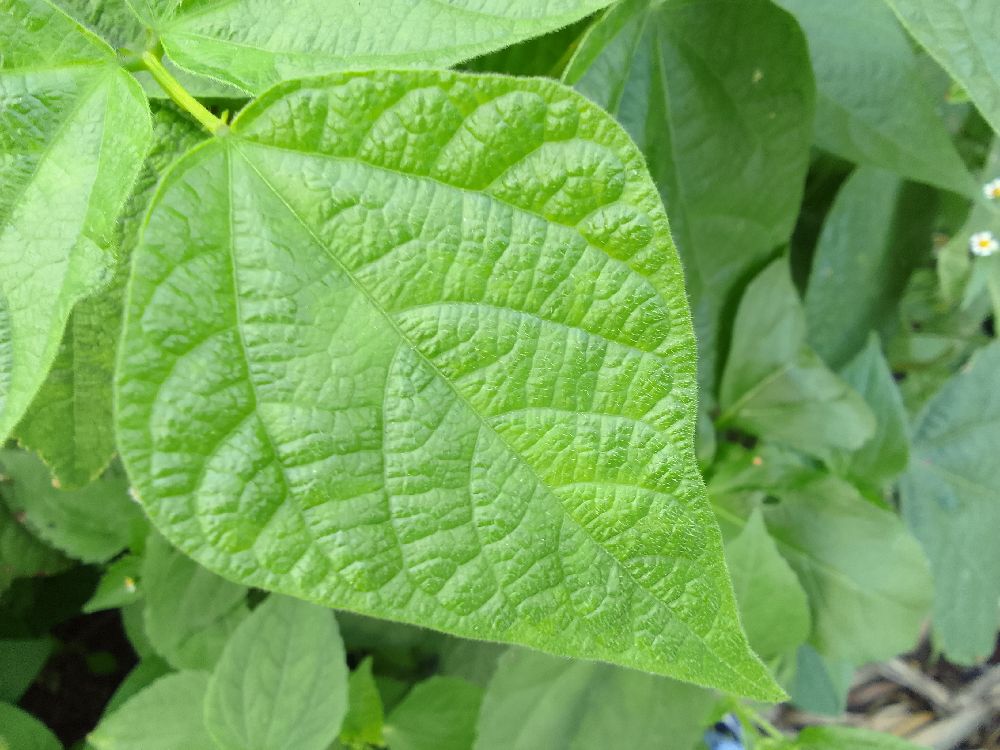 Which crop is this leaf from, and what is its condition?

common bean, healthy
